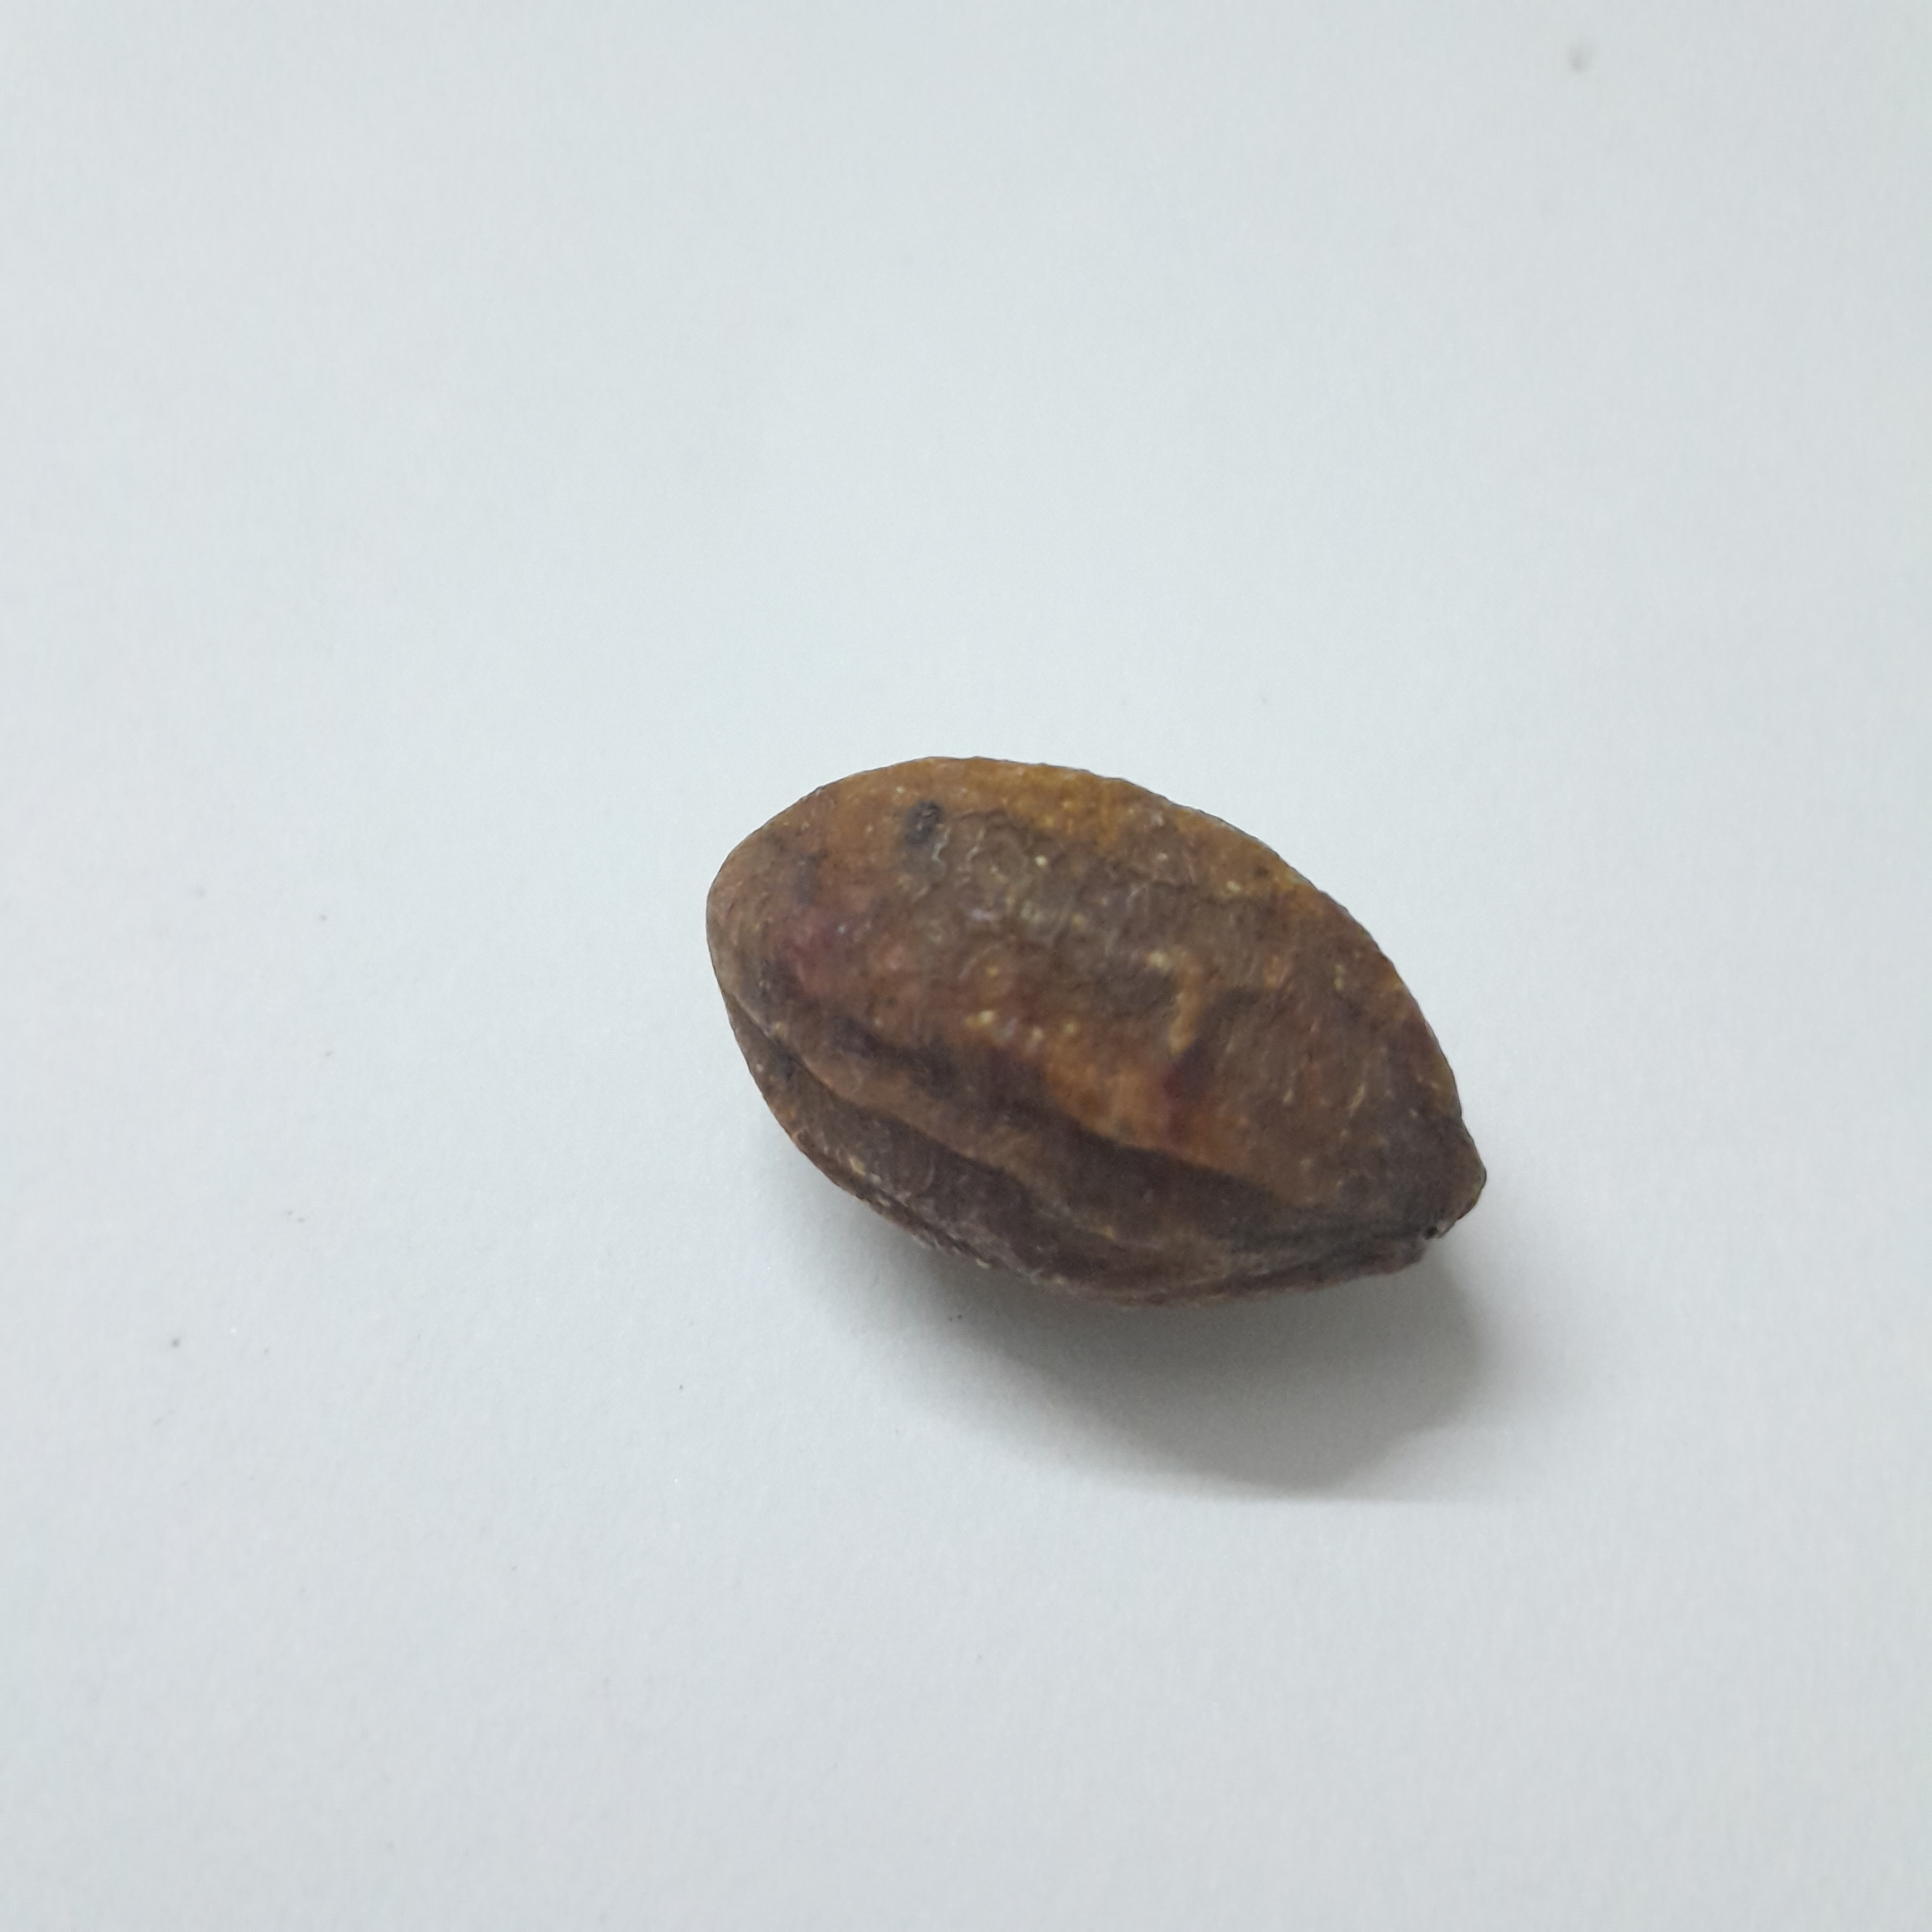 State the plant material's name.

hirdaa
